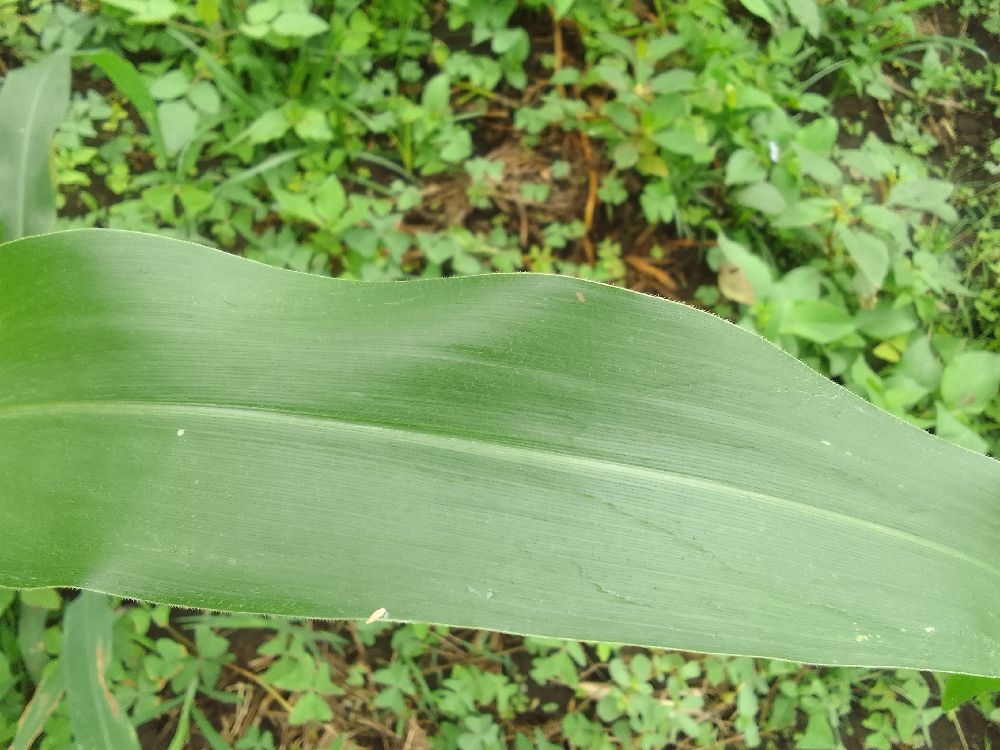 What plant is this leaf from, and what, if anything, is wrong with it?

maize, healthy
